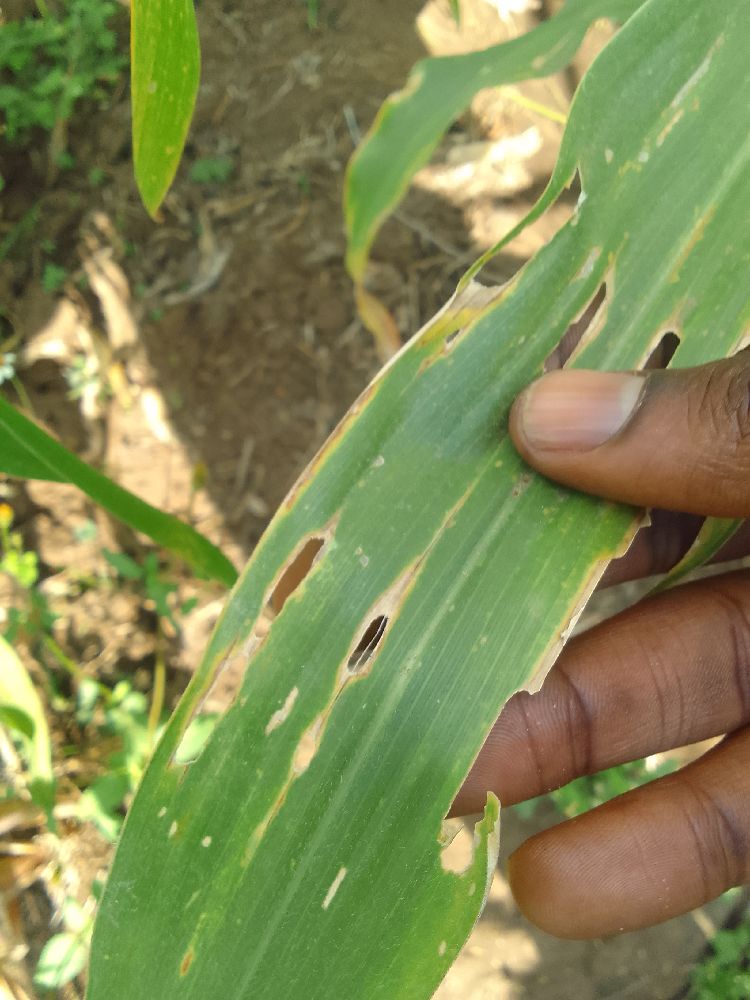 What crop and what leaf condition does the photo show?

maize, maize lethal necrosis
